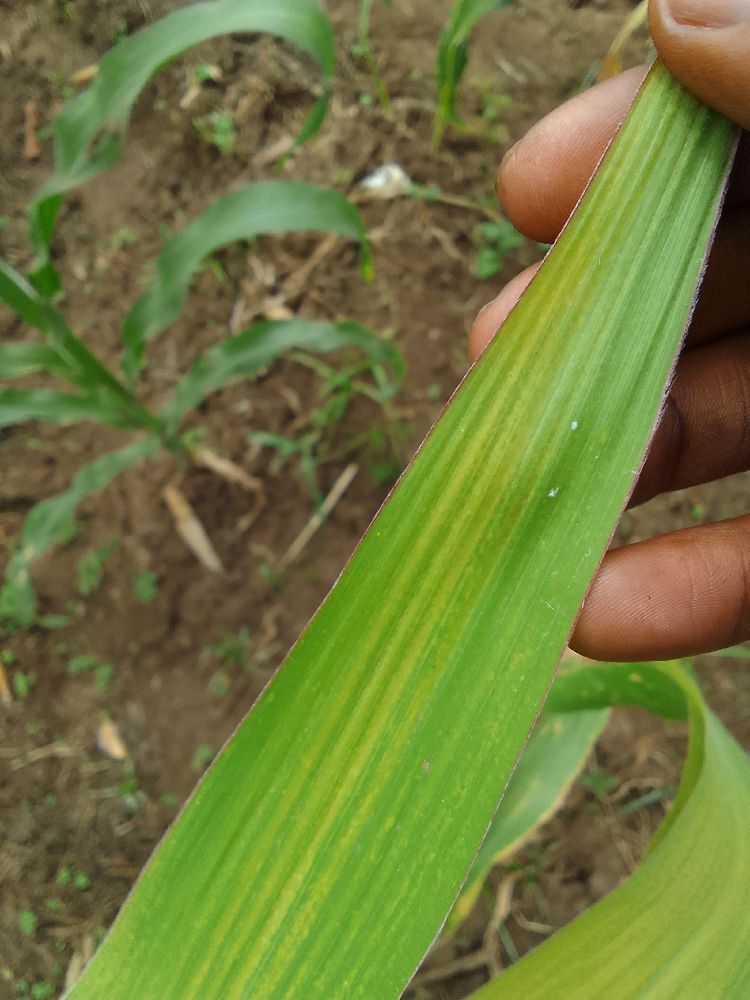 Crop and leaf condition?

maize, maize lethal necrosis
